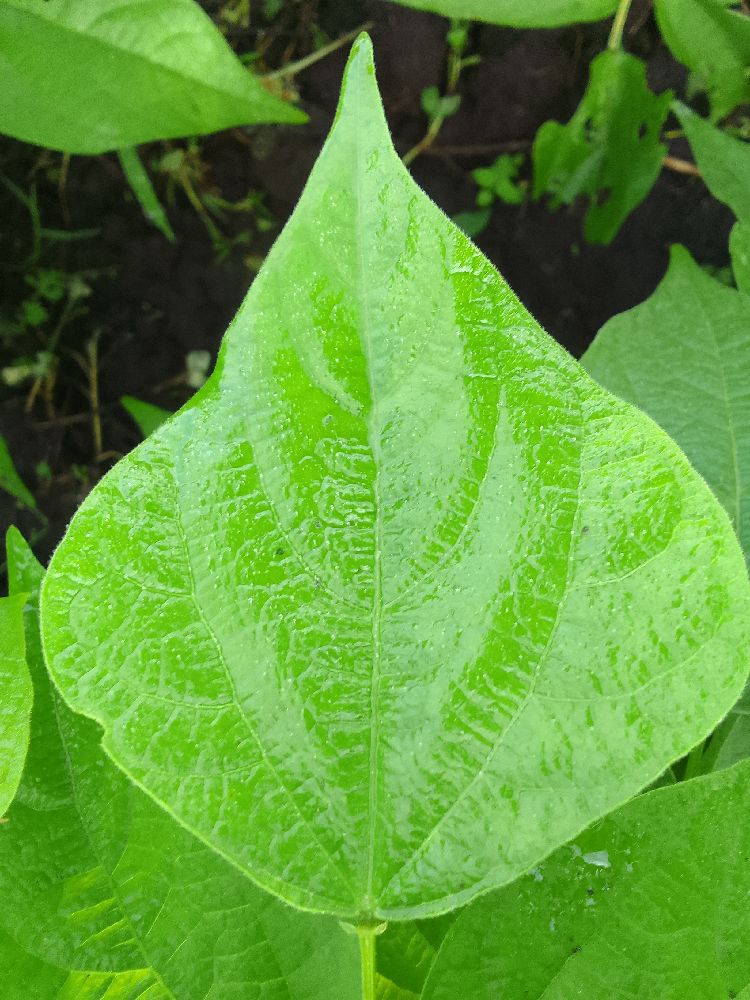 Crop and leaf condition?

common bean, healthy
